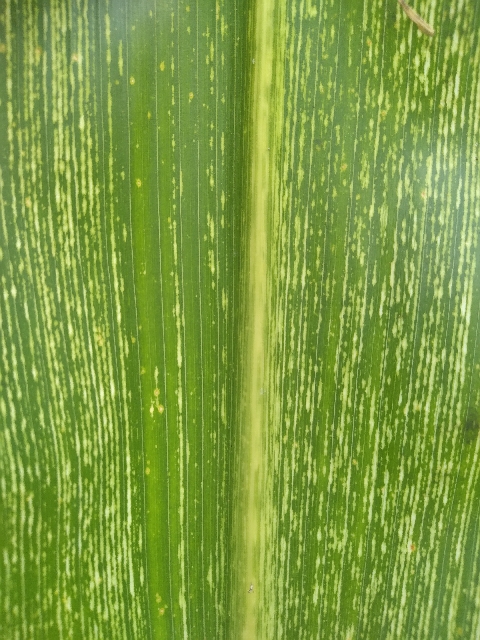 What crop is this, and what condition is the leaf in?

maize, maize streak virus
